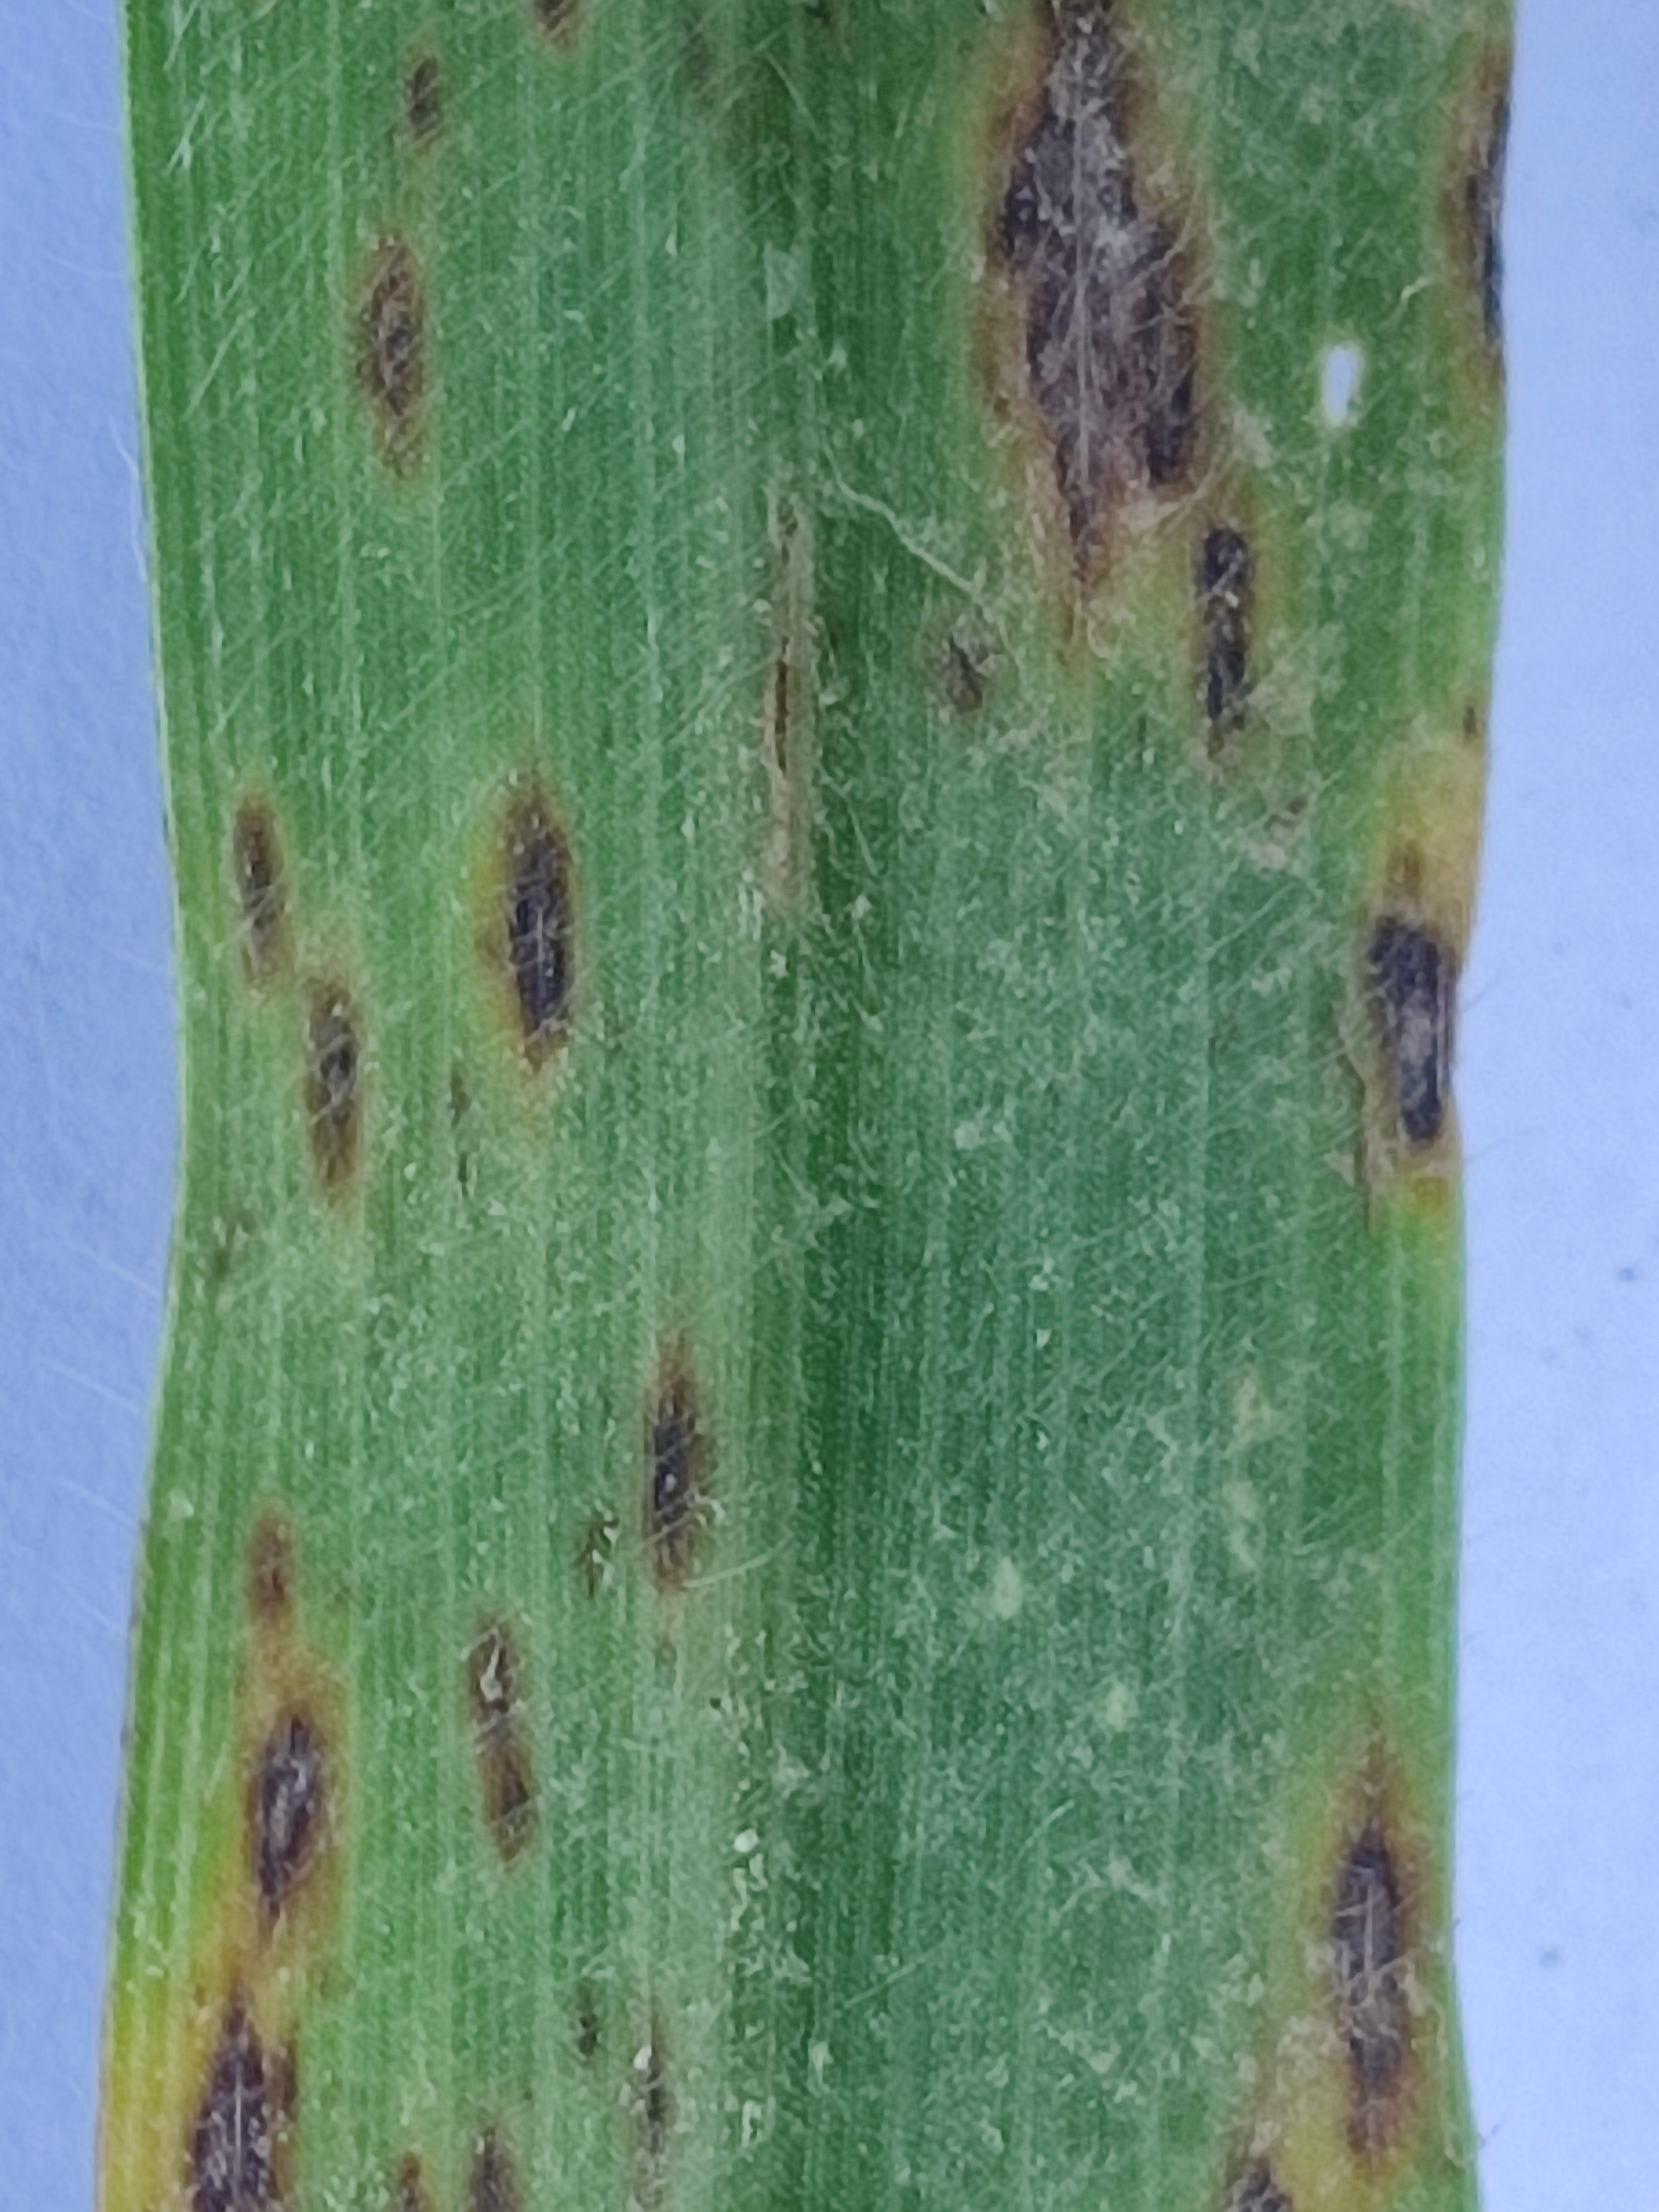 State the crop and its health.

pearl millet, pyricularia sp.
